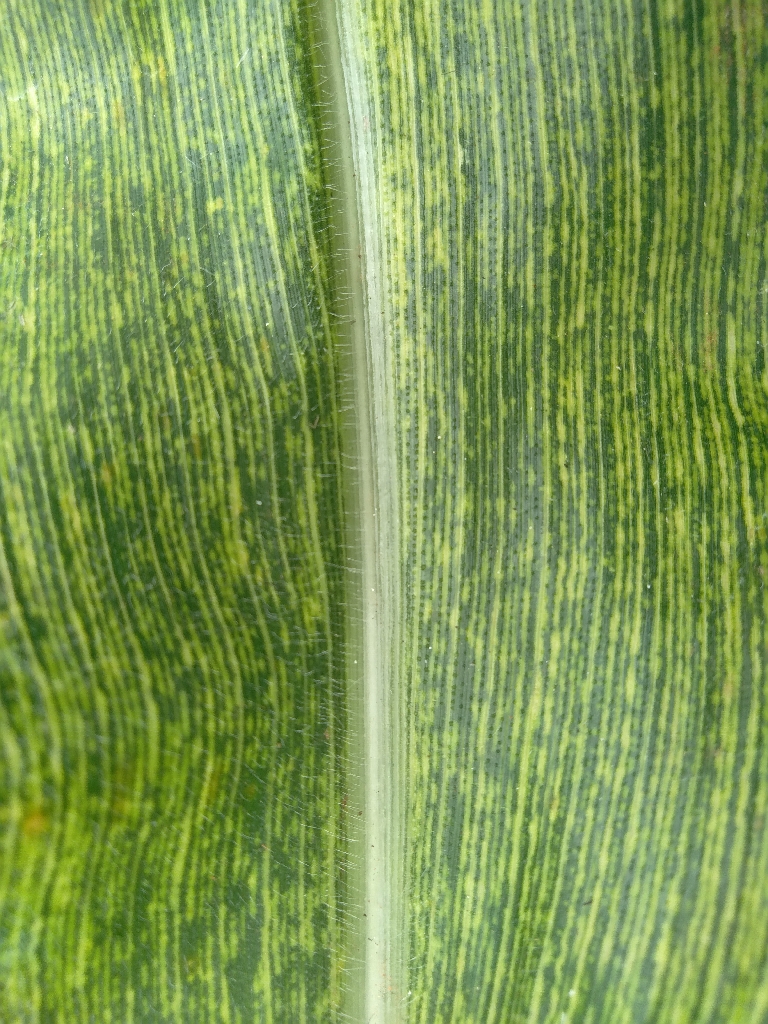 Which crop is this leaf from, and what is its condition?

maize, maize streak virus
